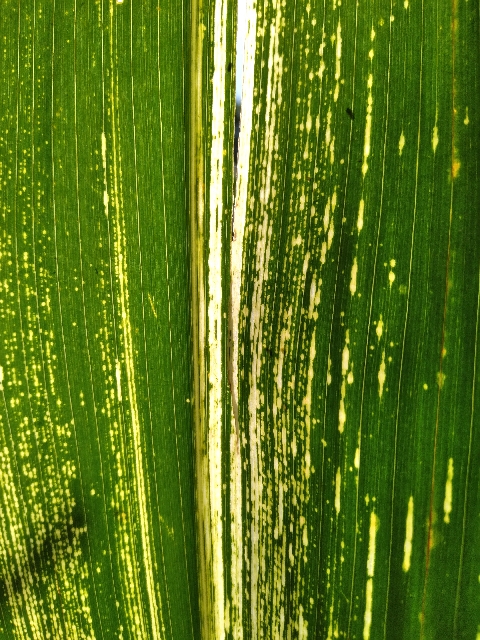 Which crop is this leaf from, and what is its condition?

maize, maize streak virus
